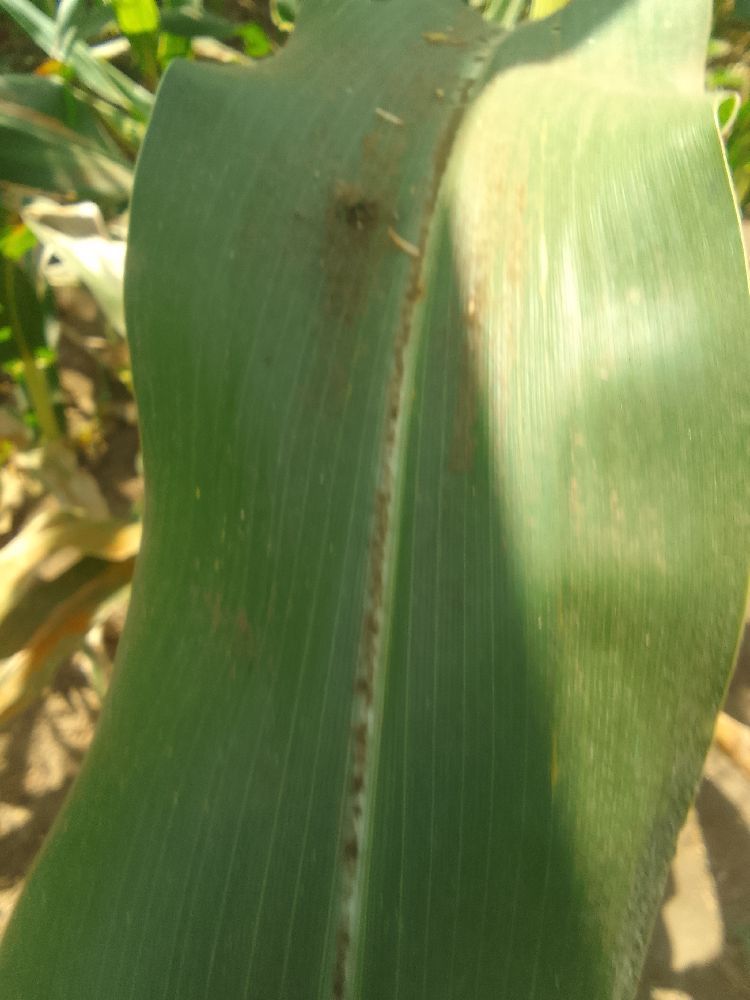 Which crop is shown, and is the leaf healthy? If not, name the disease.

maize, healthy
